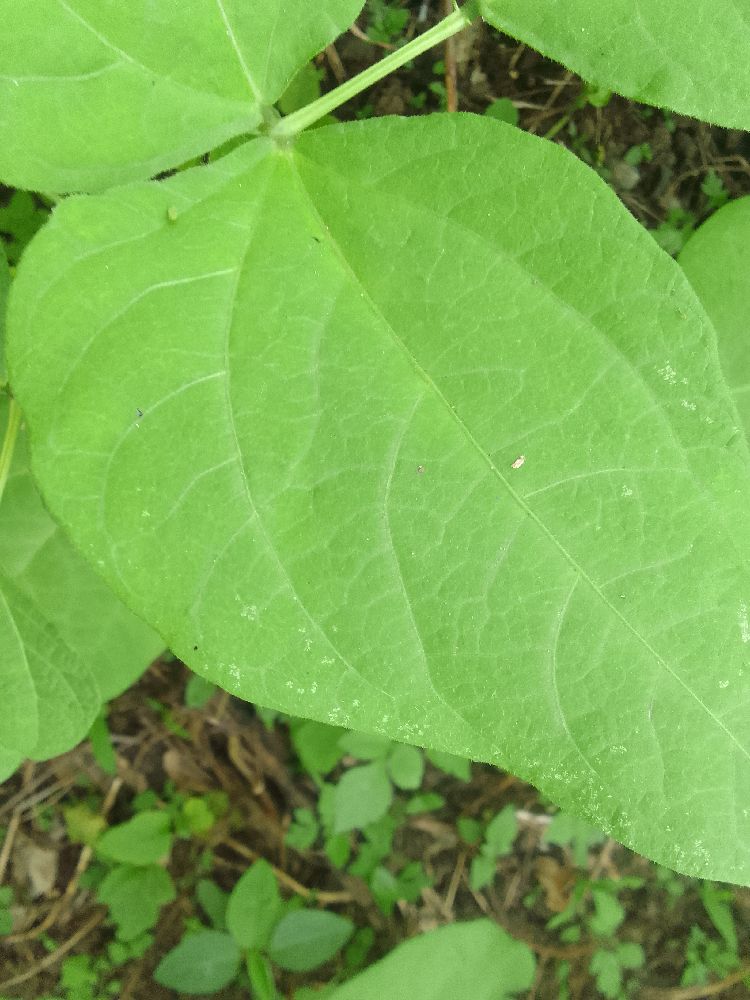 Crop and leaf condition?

common bean, healthy
